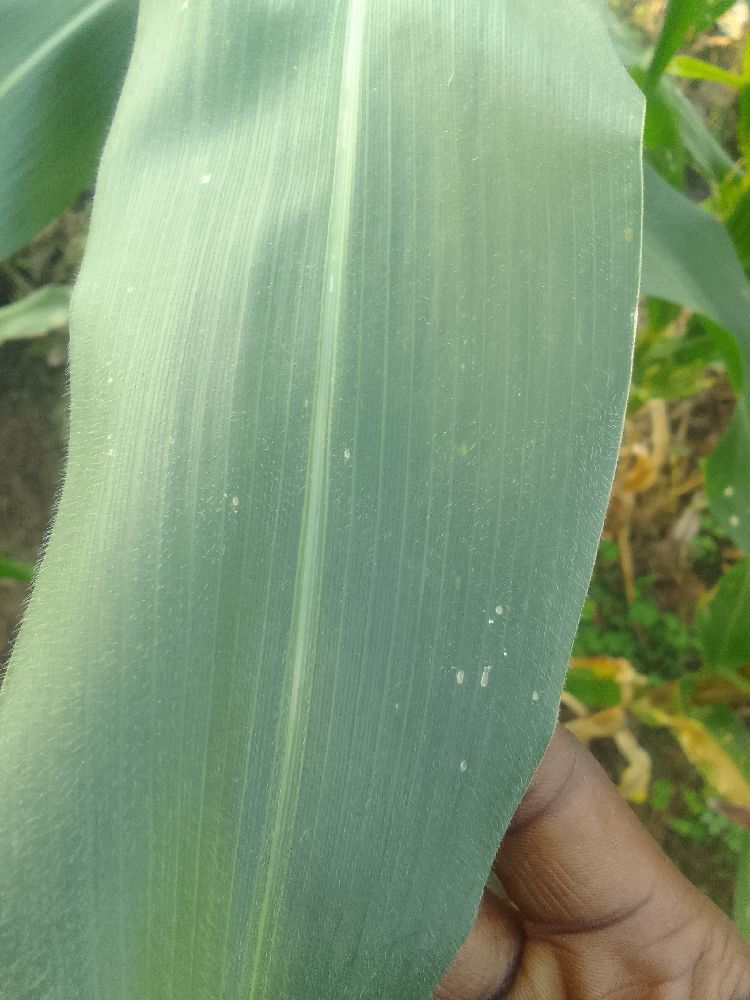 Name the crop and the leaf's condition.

maize, healthy
